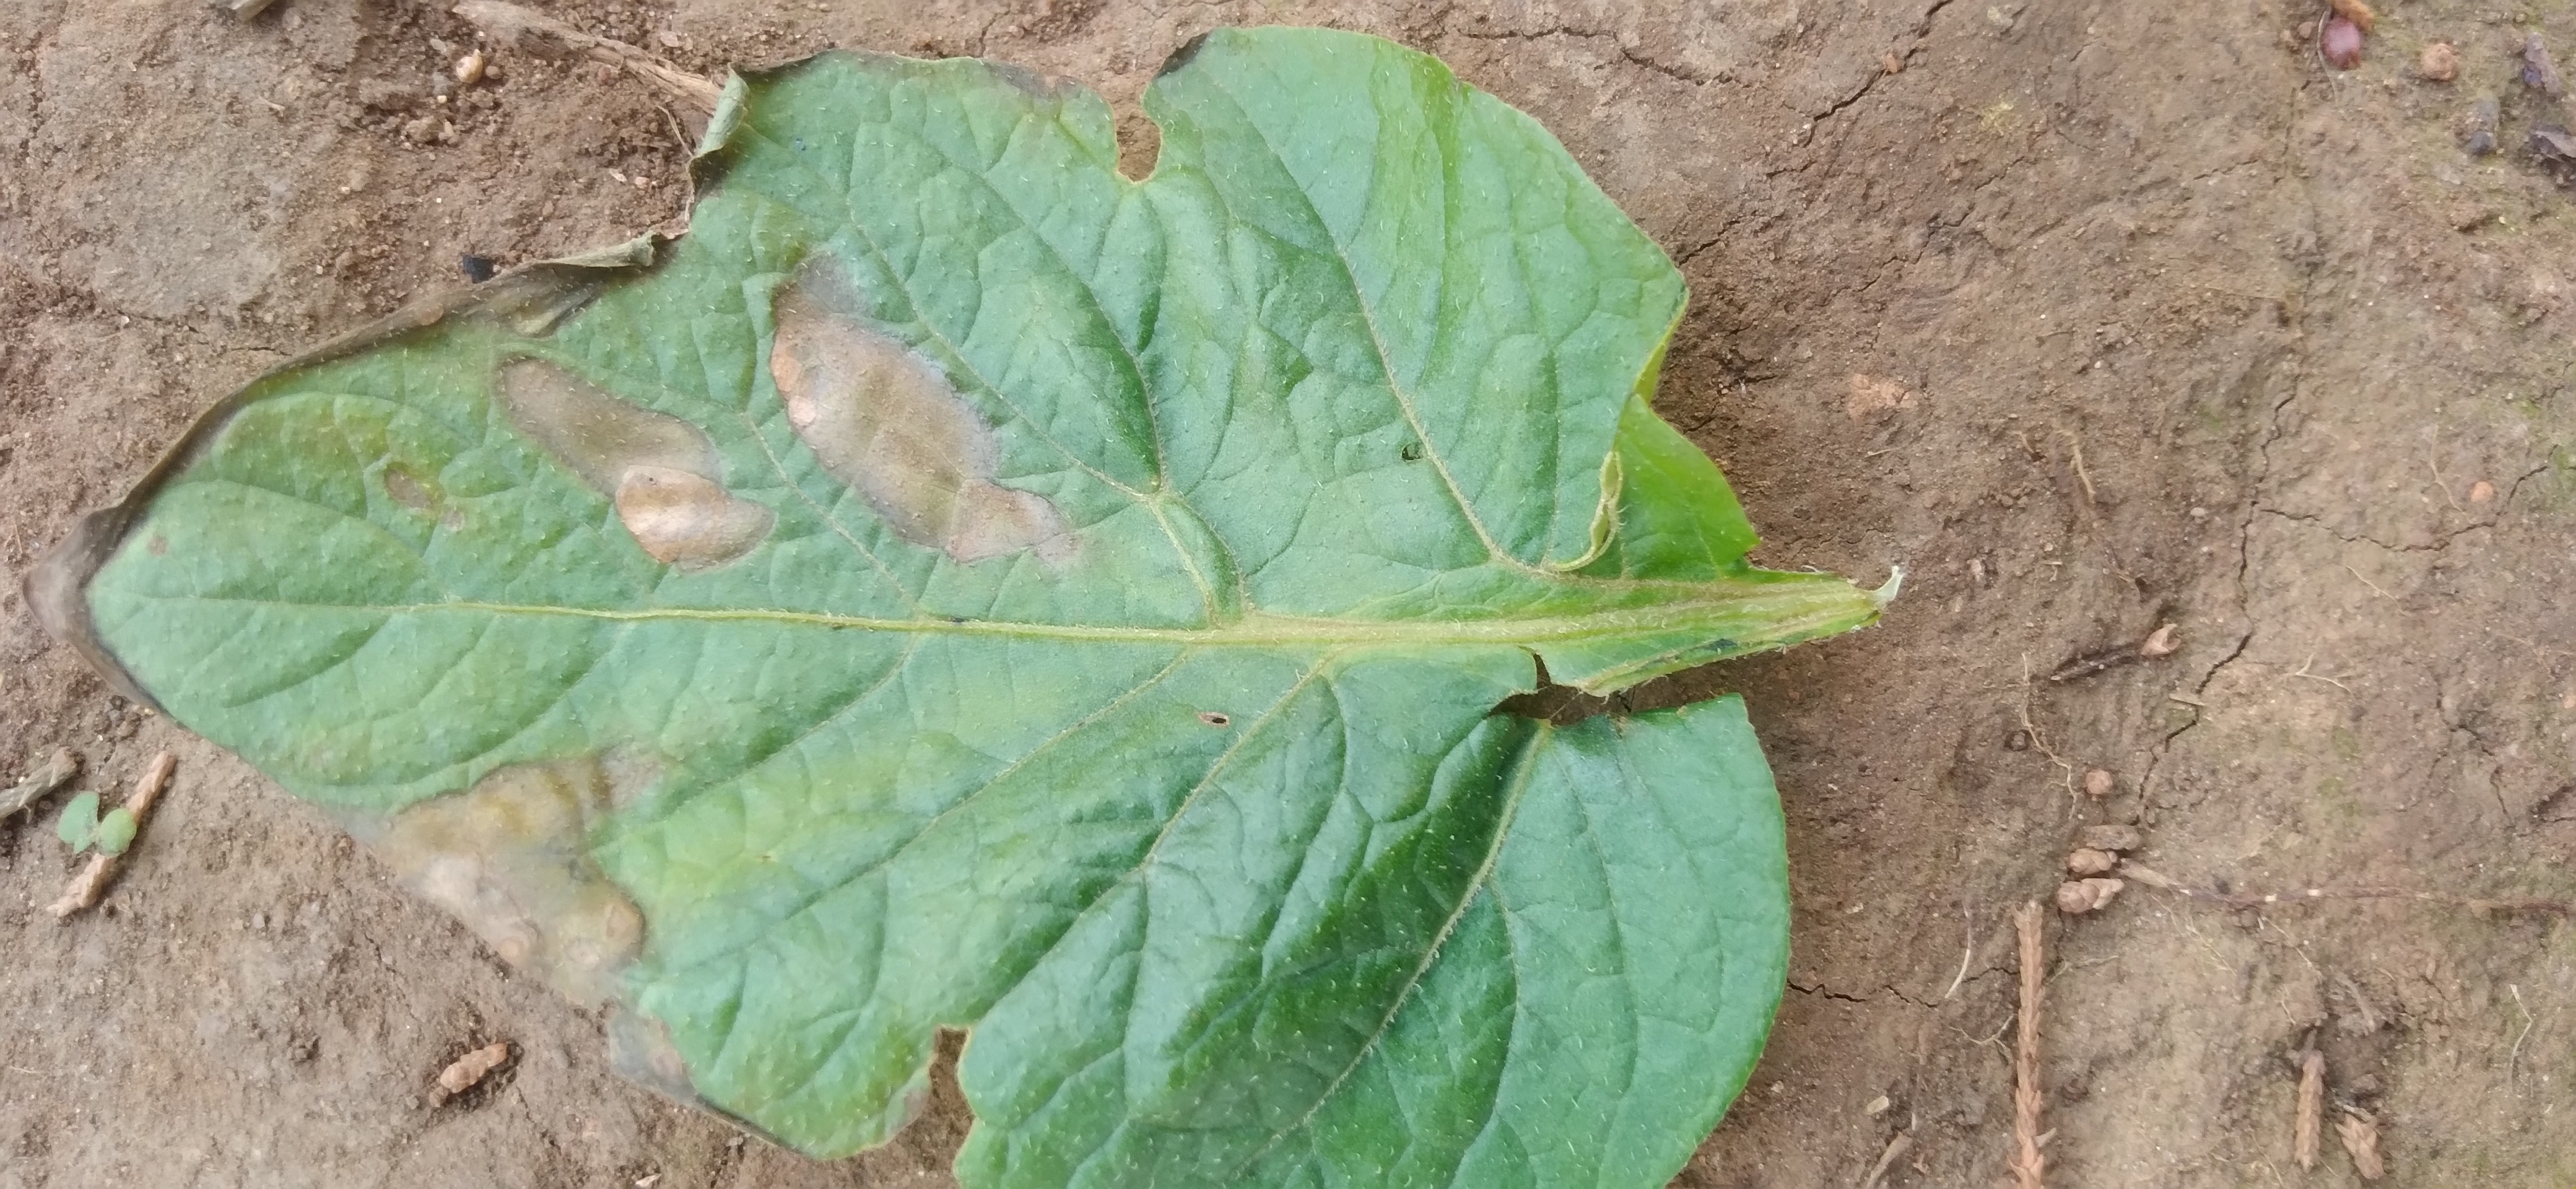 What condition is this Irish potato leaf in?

early blight
